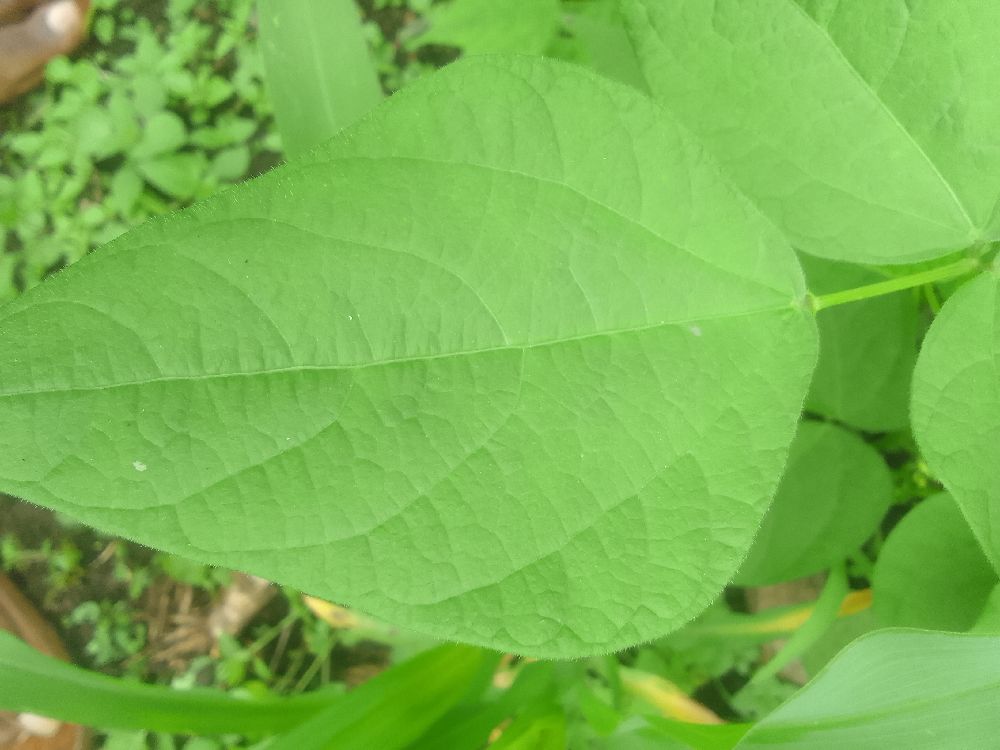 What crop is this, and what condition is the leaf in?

common bean, healthy
